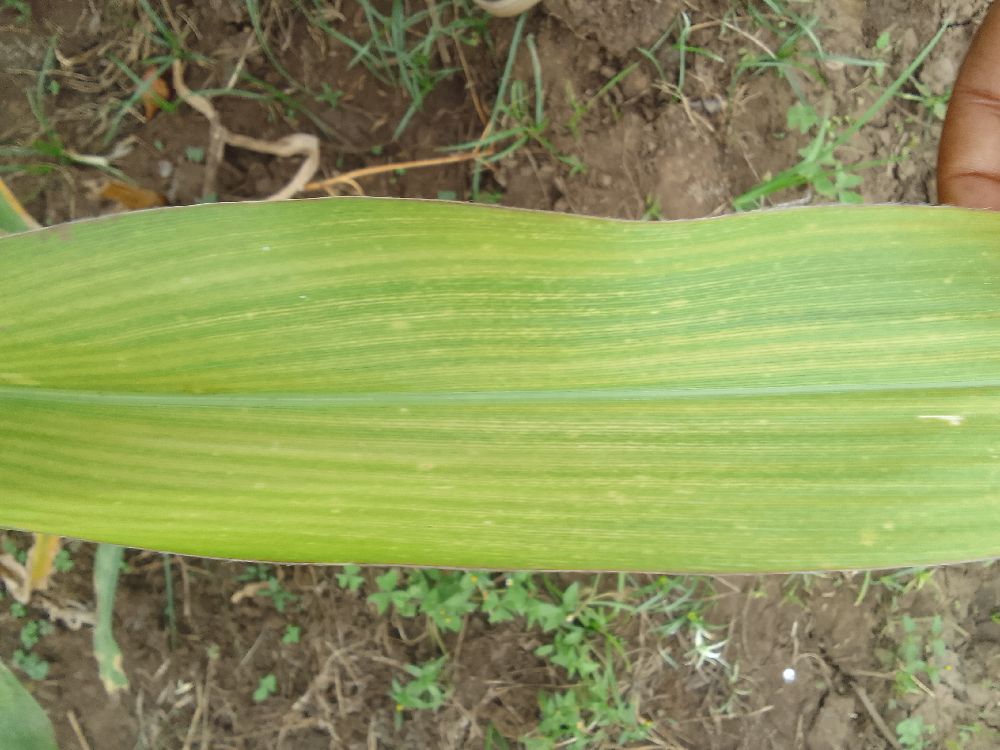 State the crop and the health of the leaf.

maize, maize lethal necrosis
